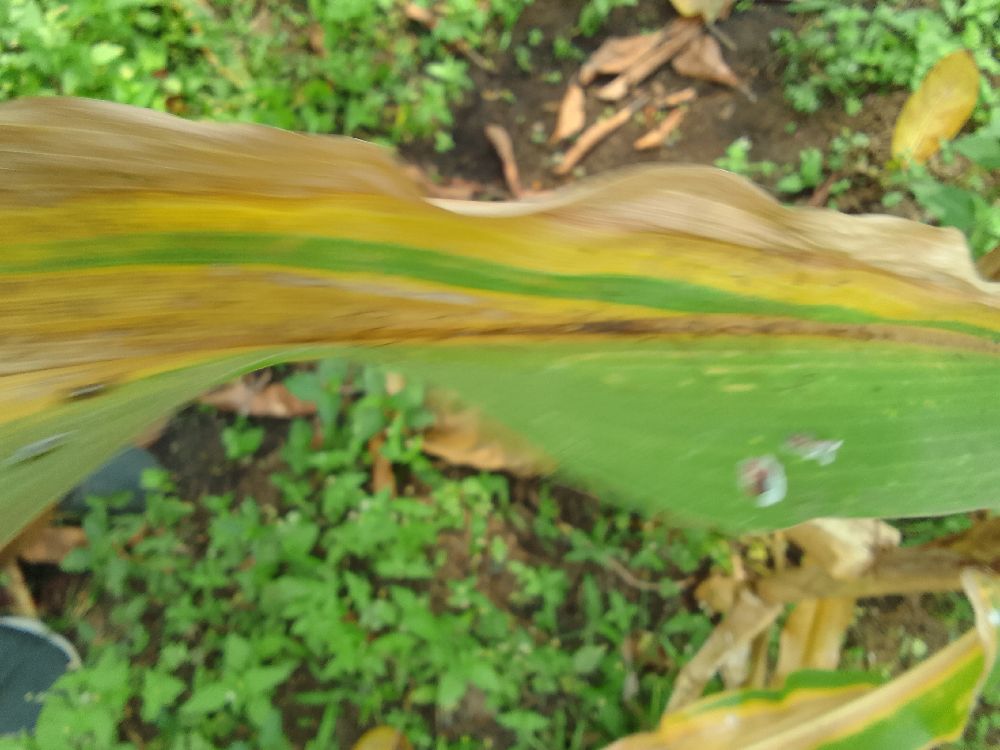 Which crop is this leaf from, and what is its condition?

maize, maize lethal necrosis
